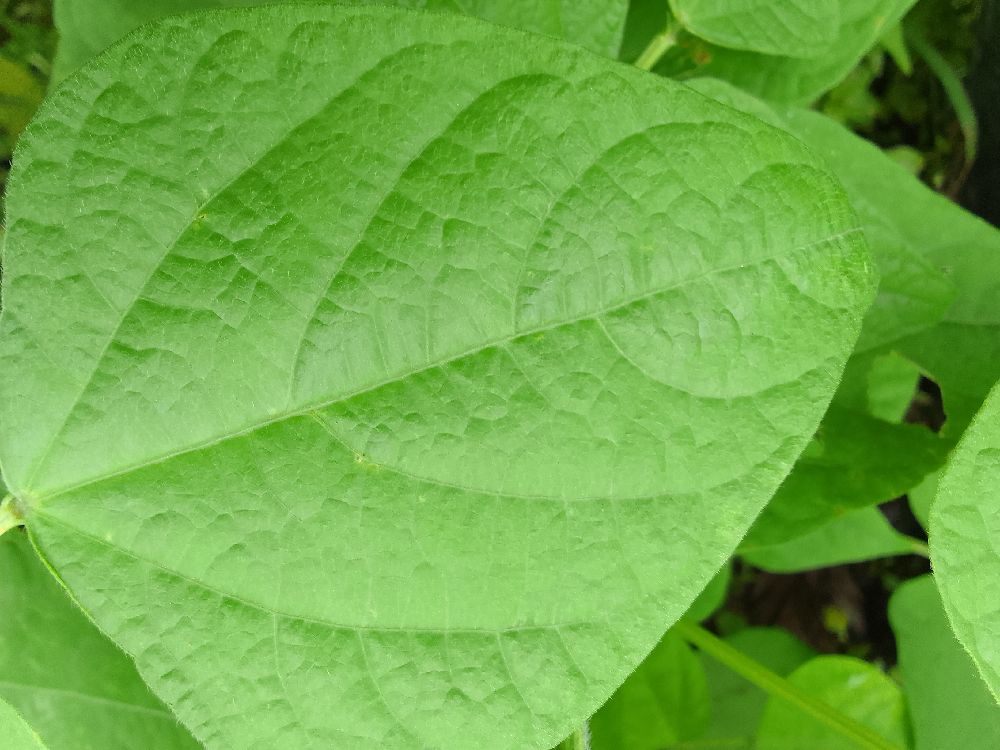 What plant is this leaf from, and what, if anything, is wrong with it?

common bean, healthy
